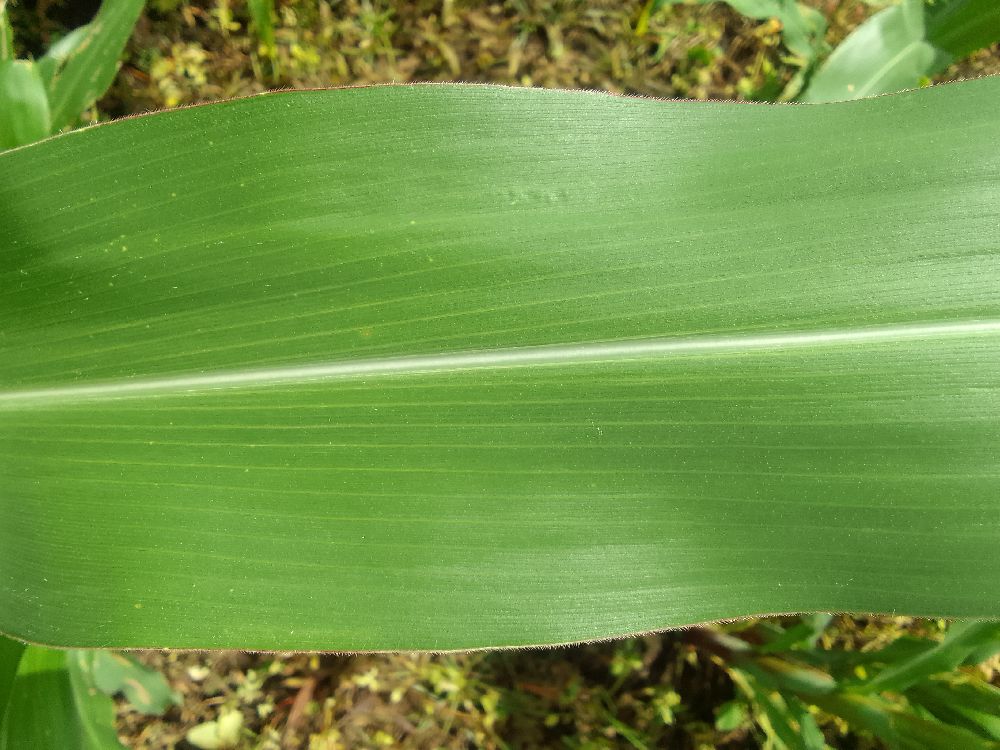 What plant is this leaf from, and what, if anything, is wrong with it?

maize, healthy
